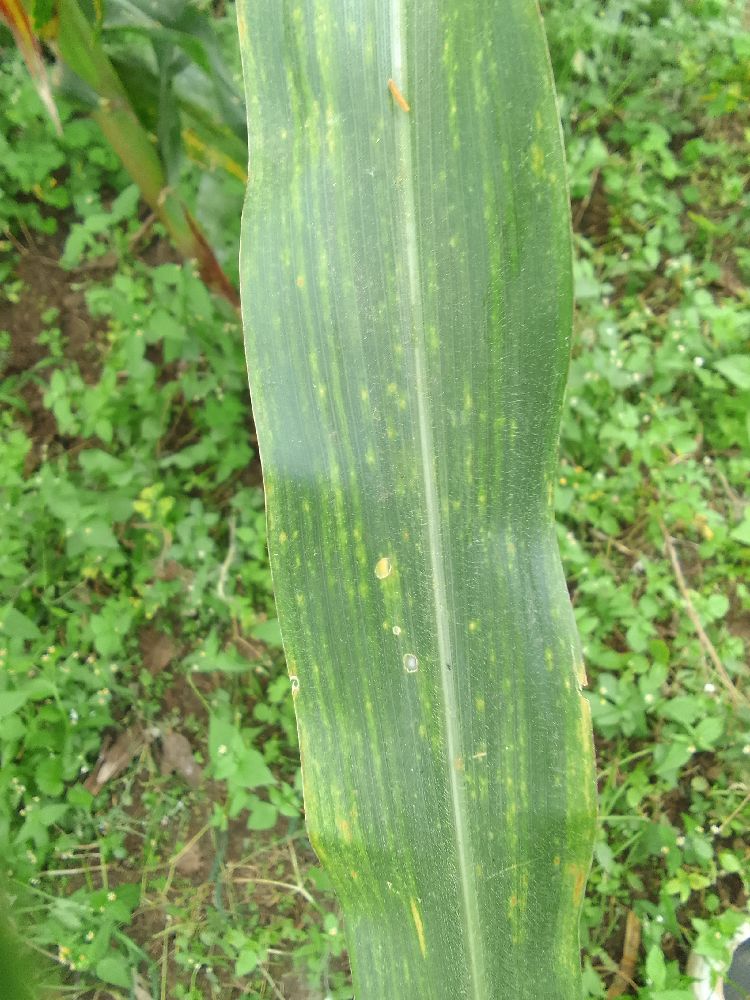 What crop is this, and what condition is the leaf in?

maize, maize lethal necrosis
